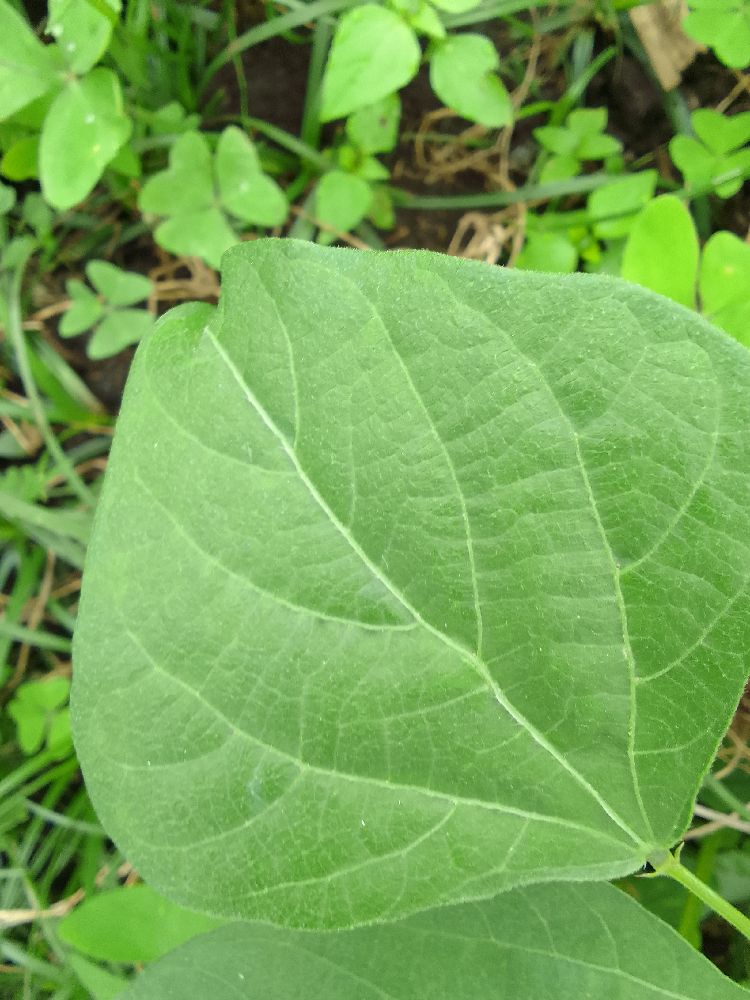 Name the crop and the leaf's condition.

common bean, healthy
